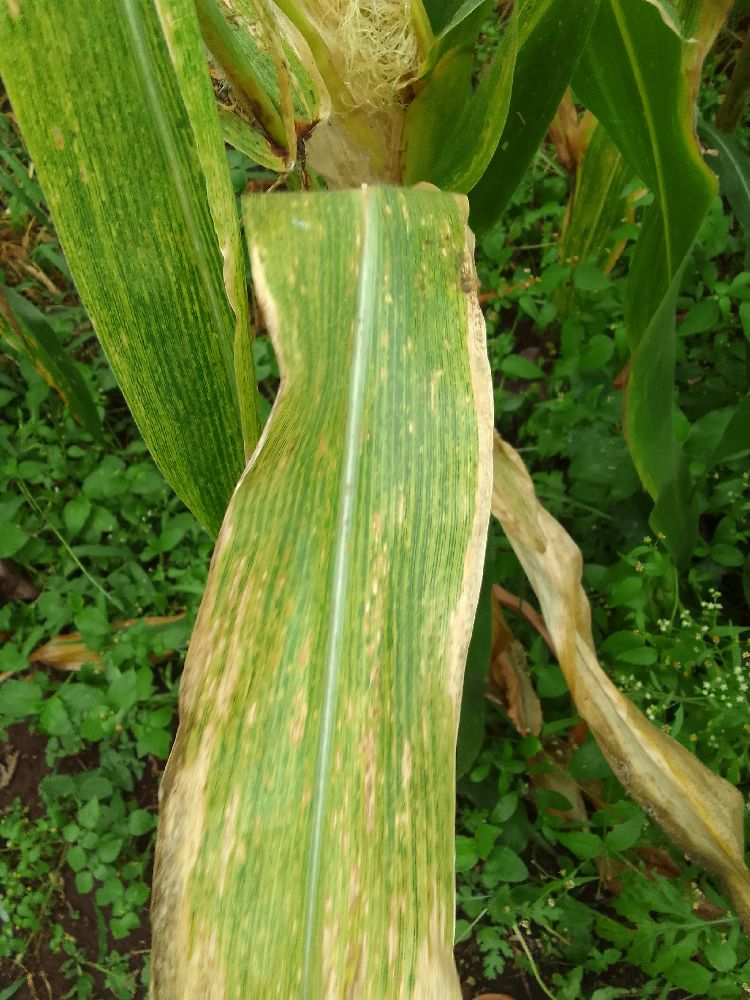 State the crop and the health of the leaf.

maize, maize lethal necrosis
